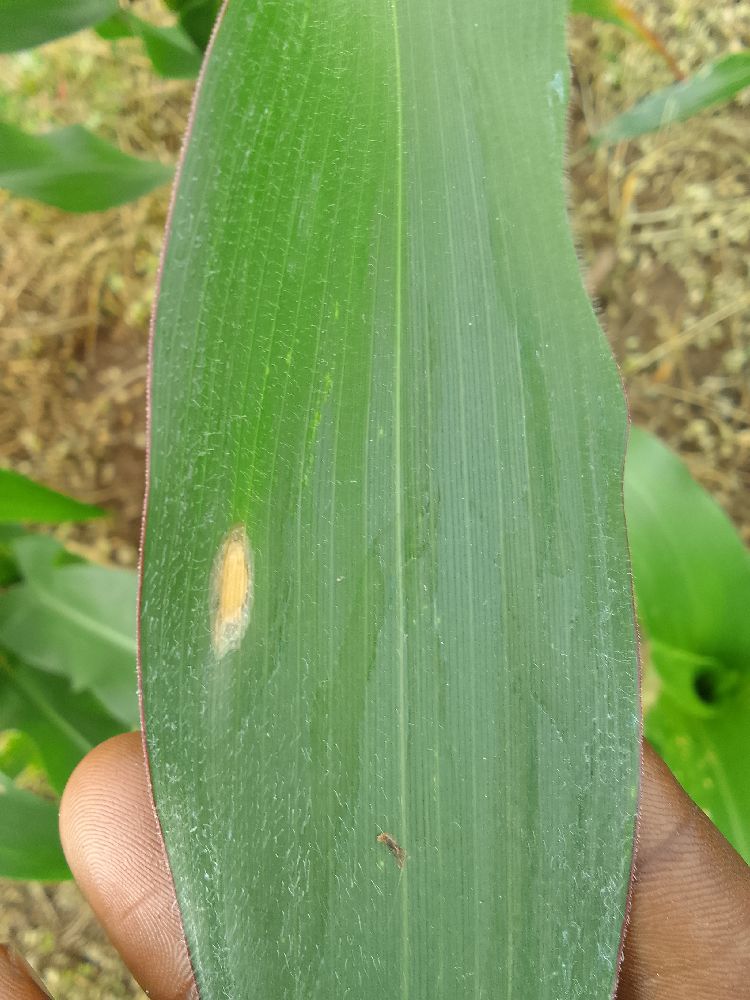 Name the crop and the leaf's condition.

maize, healthy
